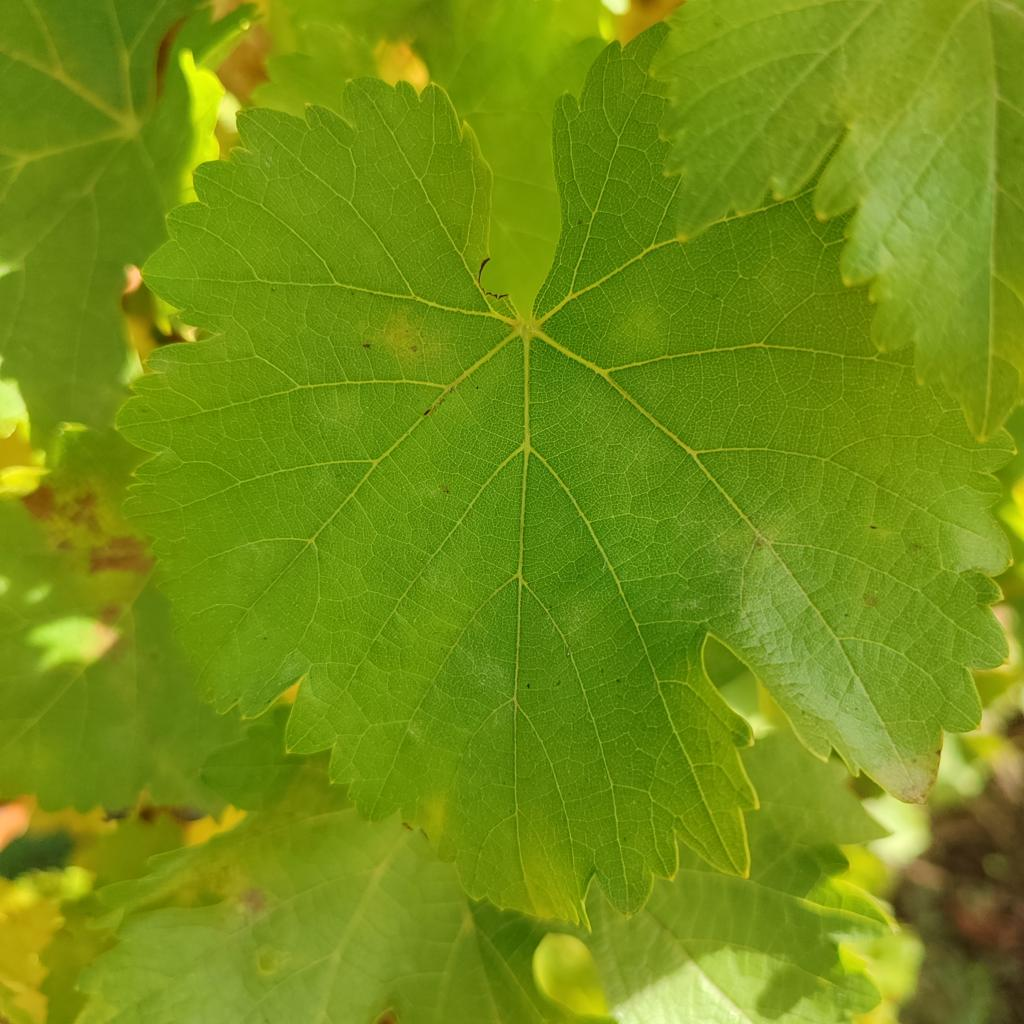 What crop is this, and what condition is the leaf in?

grapevine, powdery mildew
